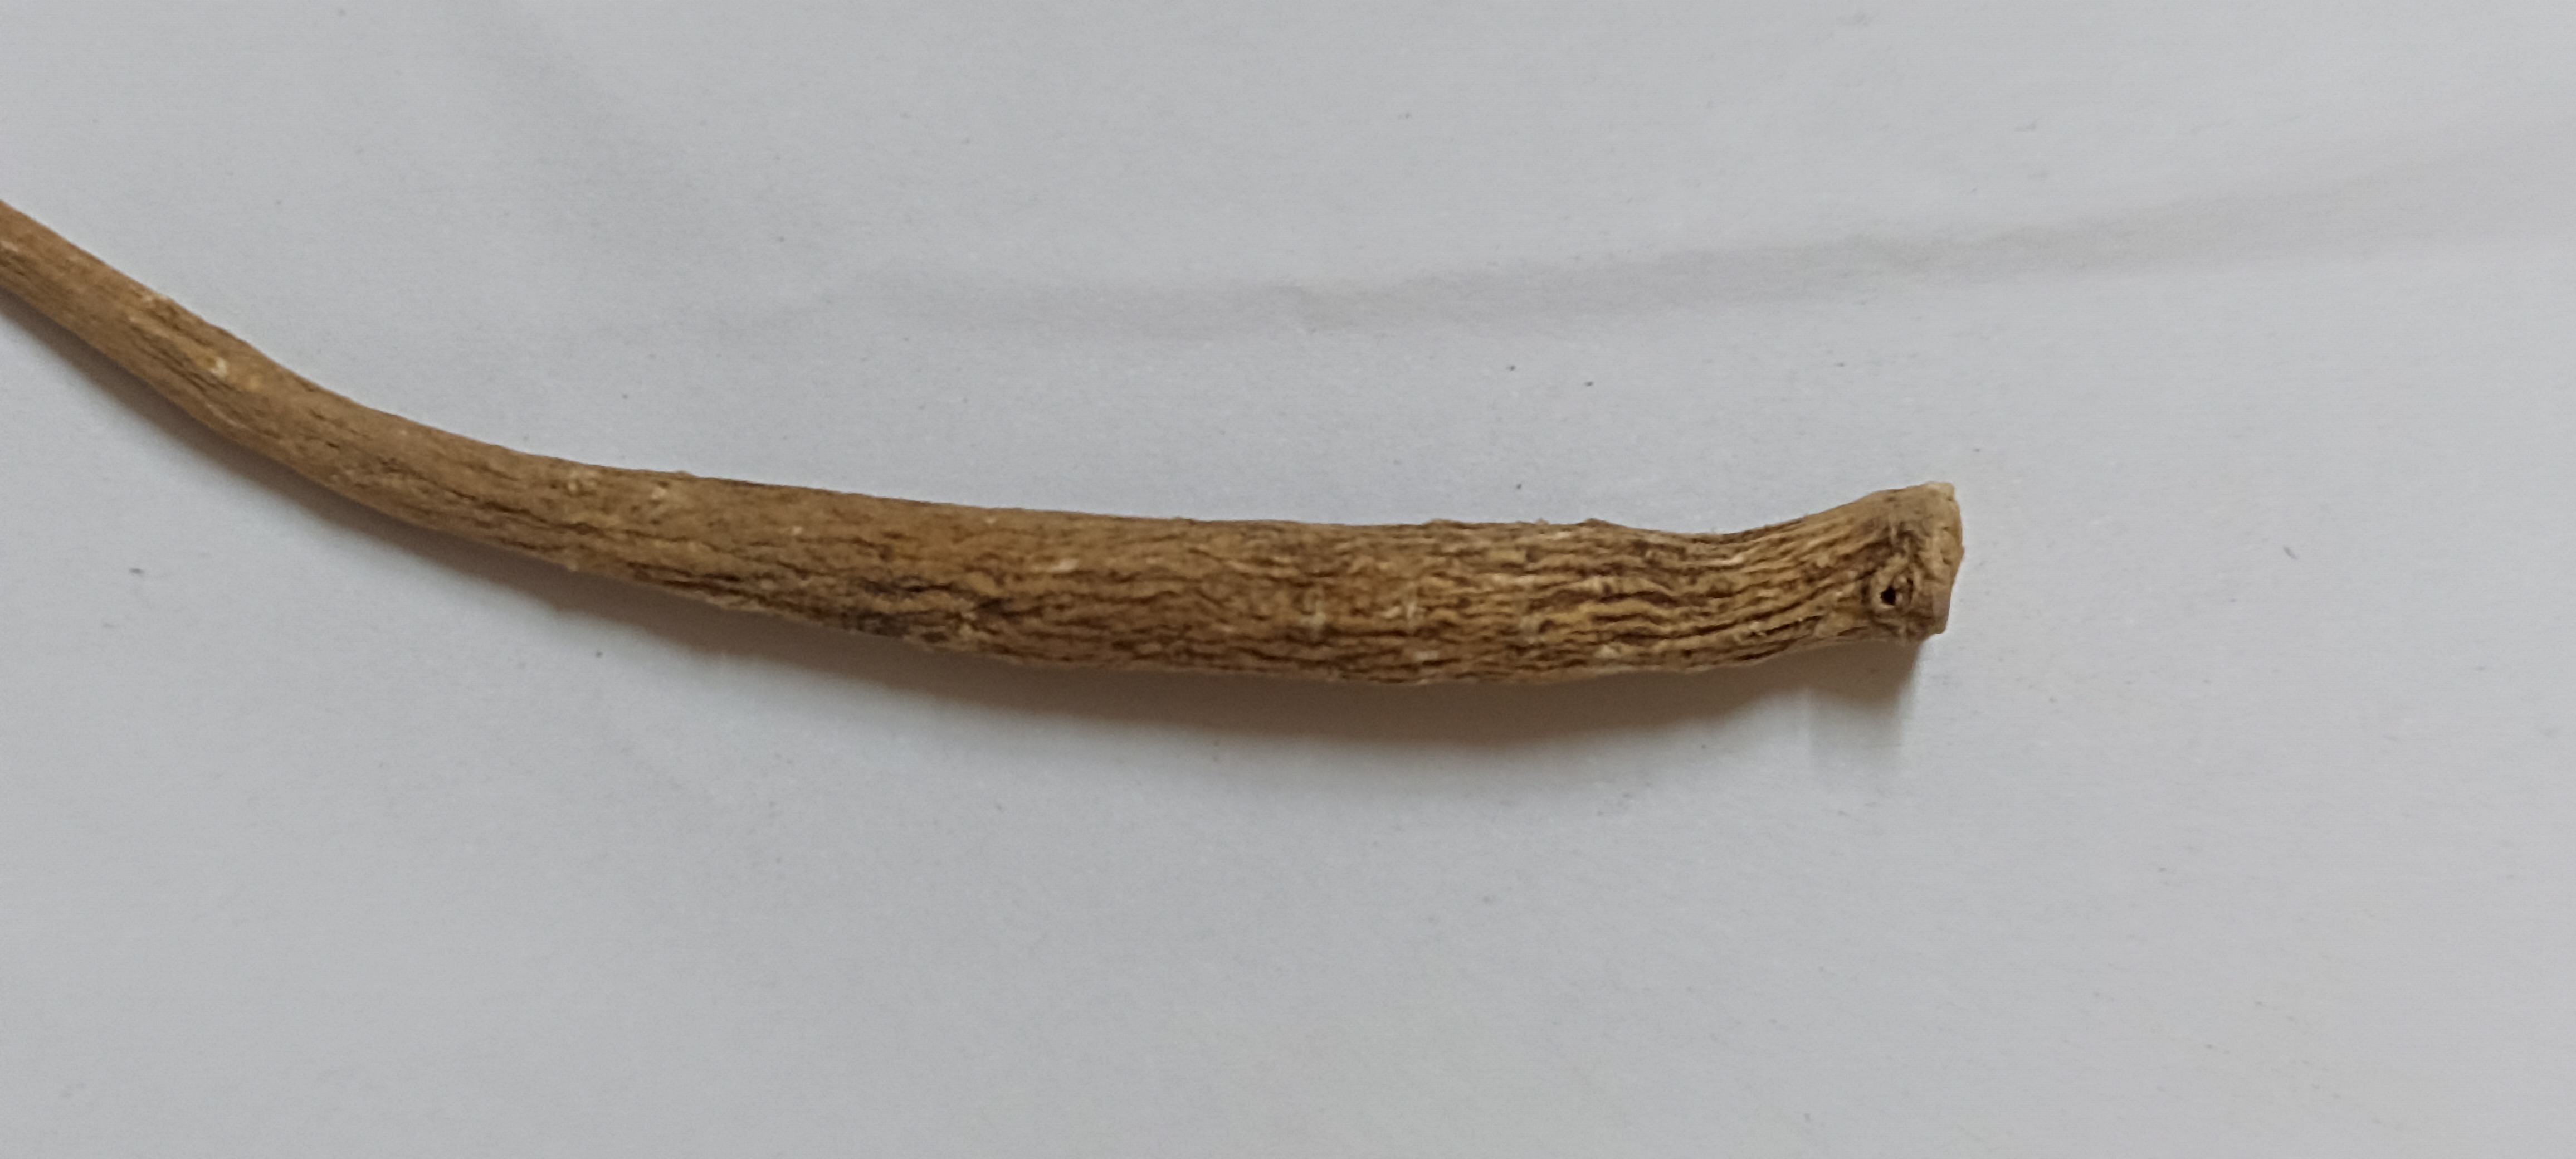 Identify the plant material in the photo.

ashwagandha
